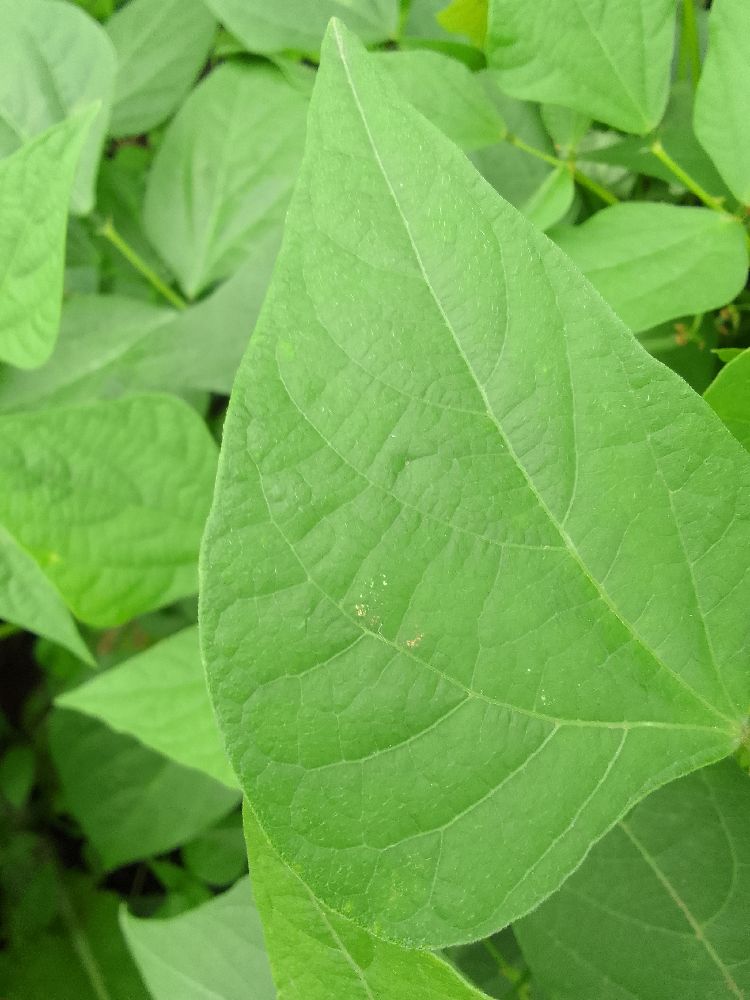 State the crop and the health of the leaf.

common bean, healthy
